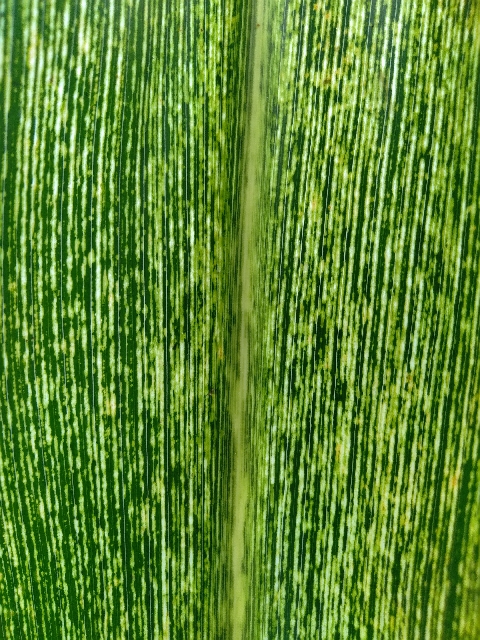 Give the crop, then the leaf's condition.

maize, maize streak virus
